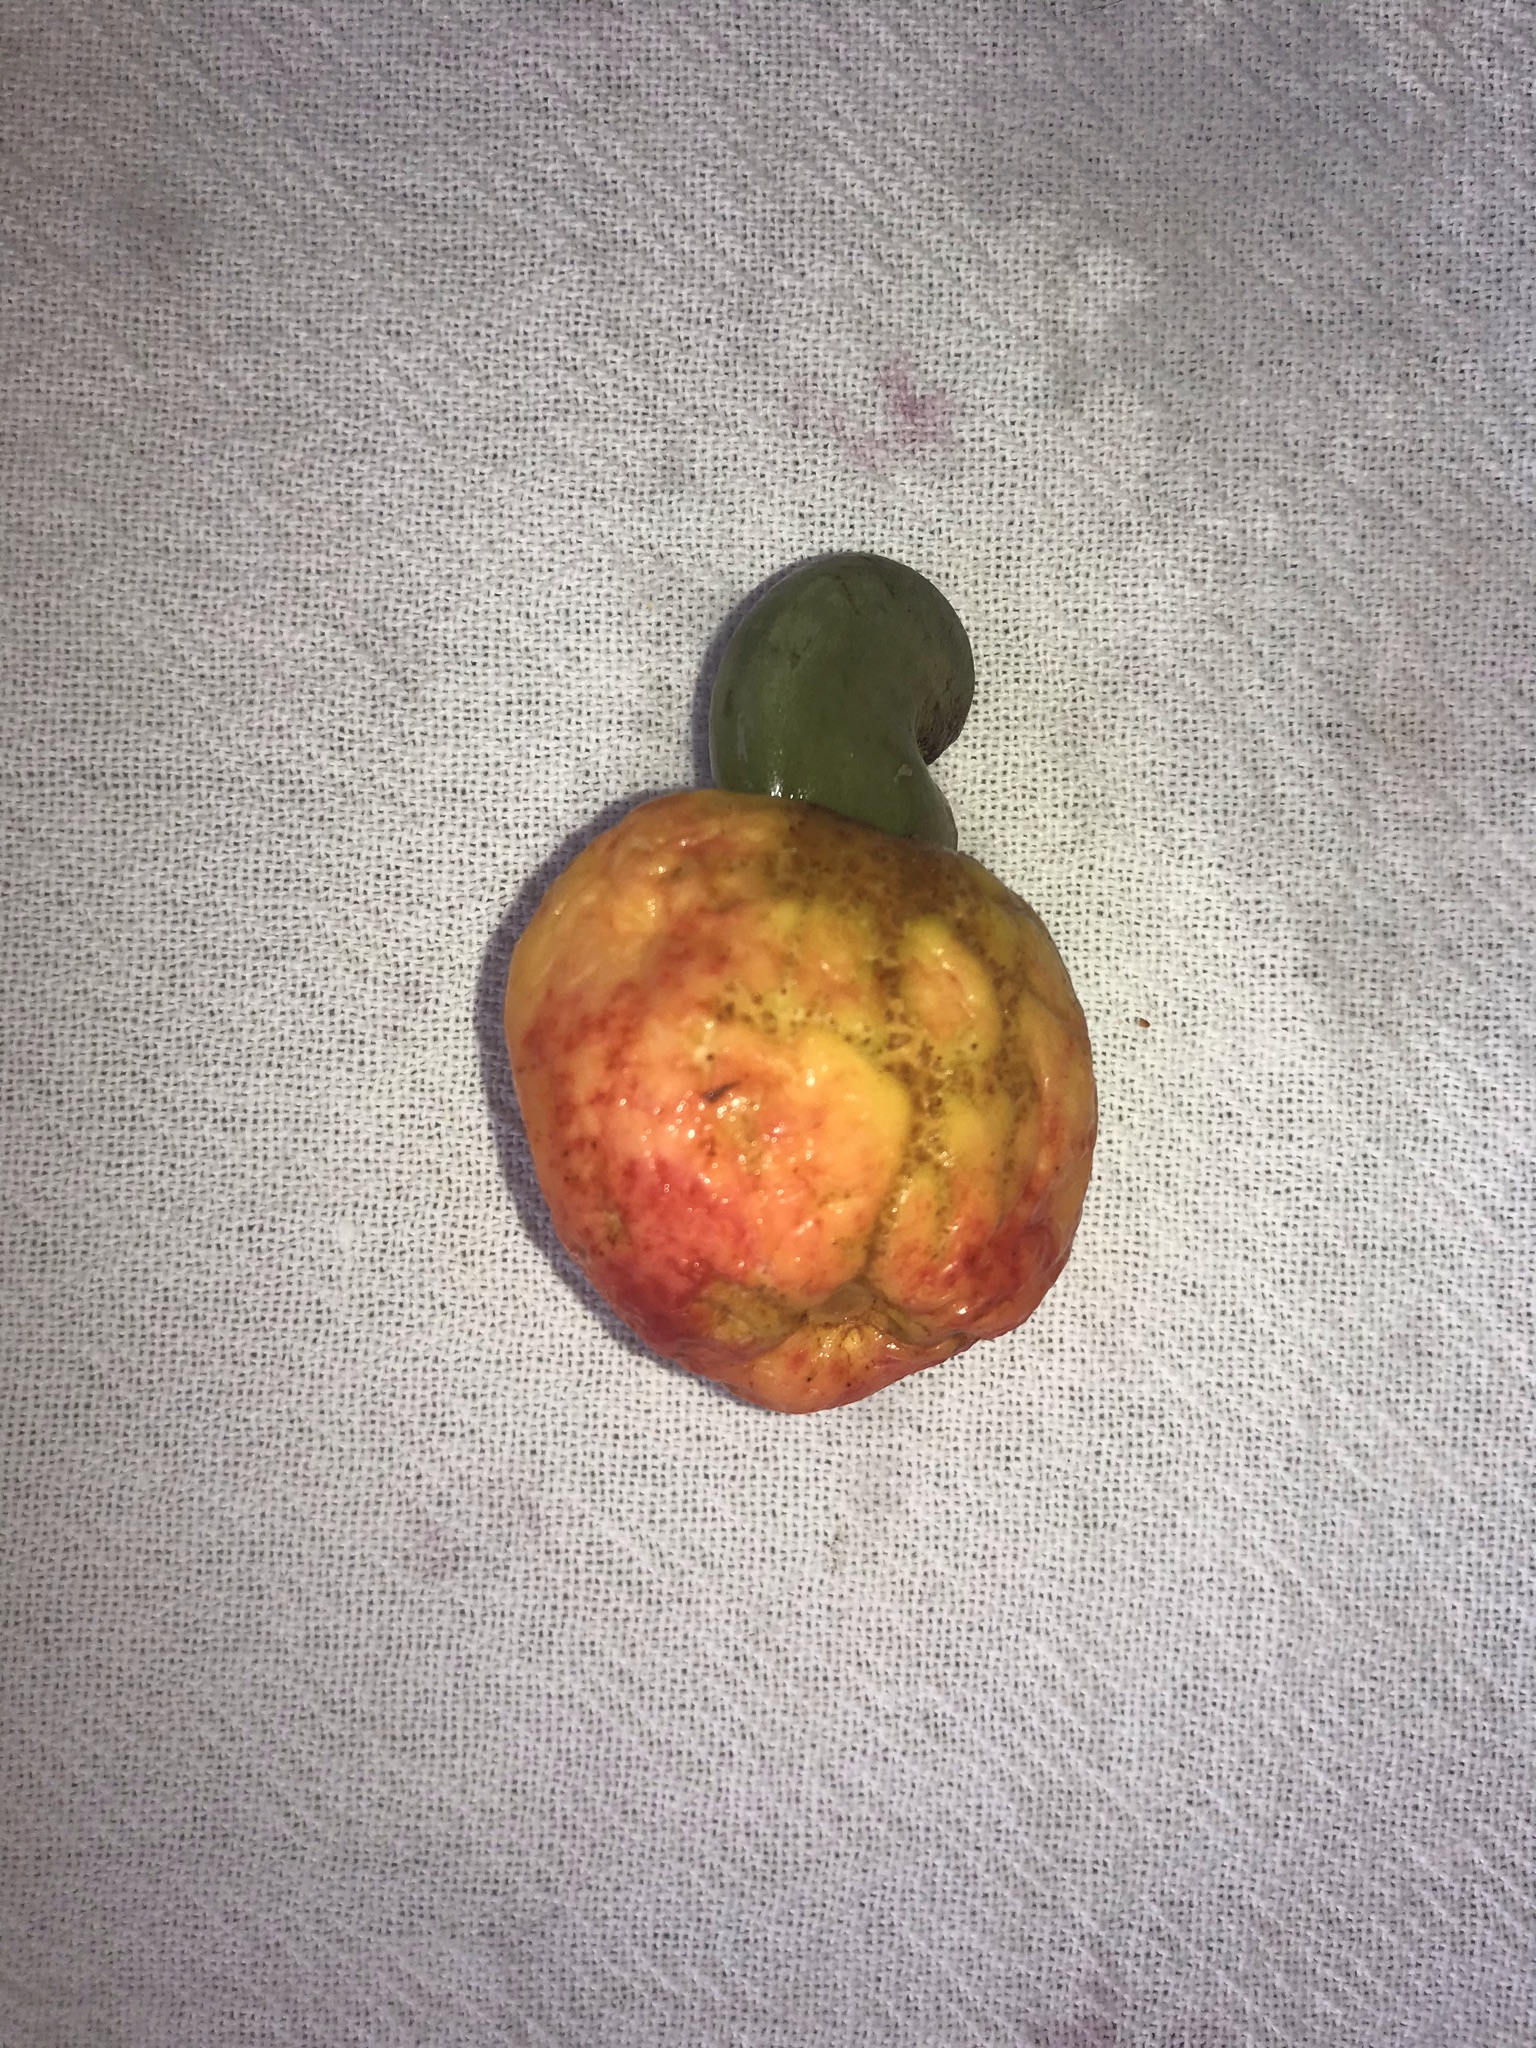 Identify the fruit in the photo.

caju amarelo
